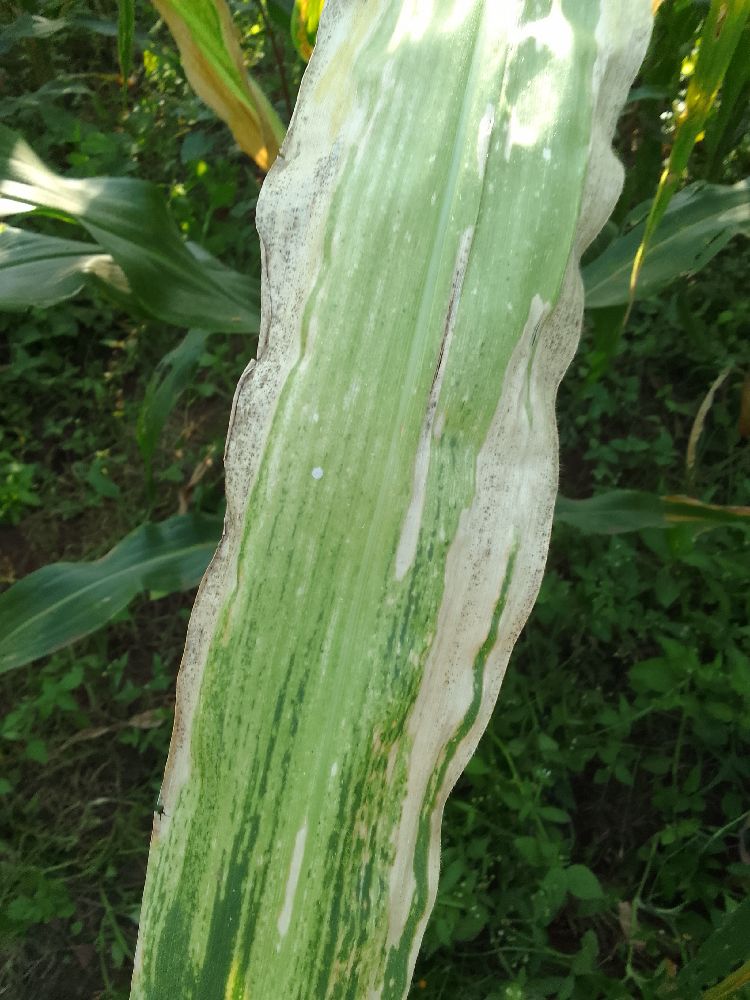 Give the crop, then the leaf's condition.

maize, maize lethal necrosis
